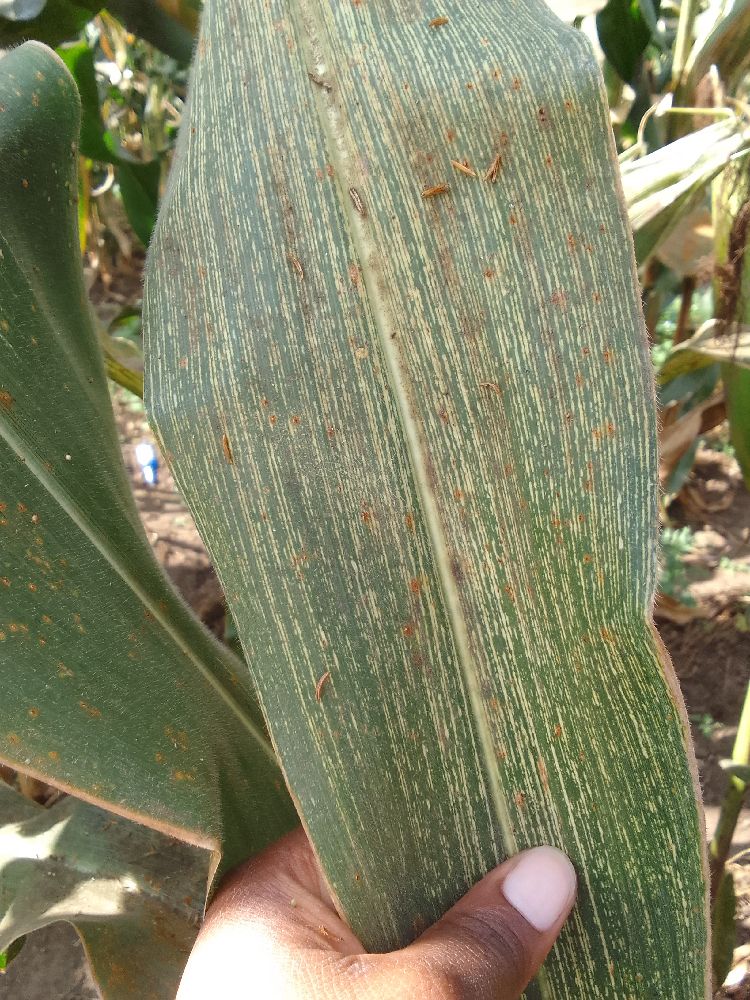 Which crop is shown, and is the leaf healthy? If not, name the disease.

maize, maize streak virus
